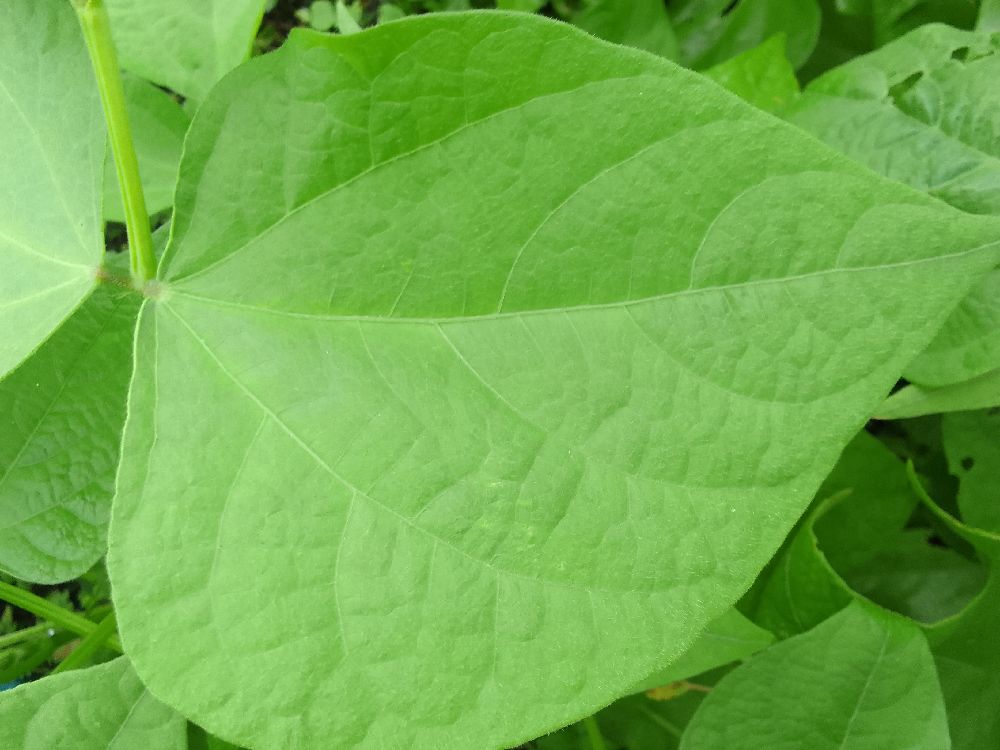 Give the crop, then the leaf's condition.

common bean, healthy
